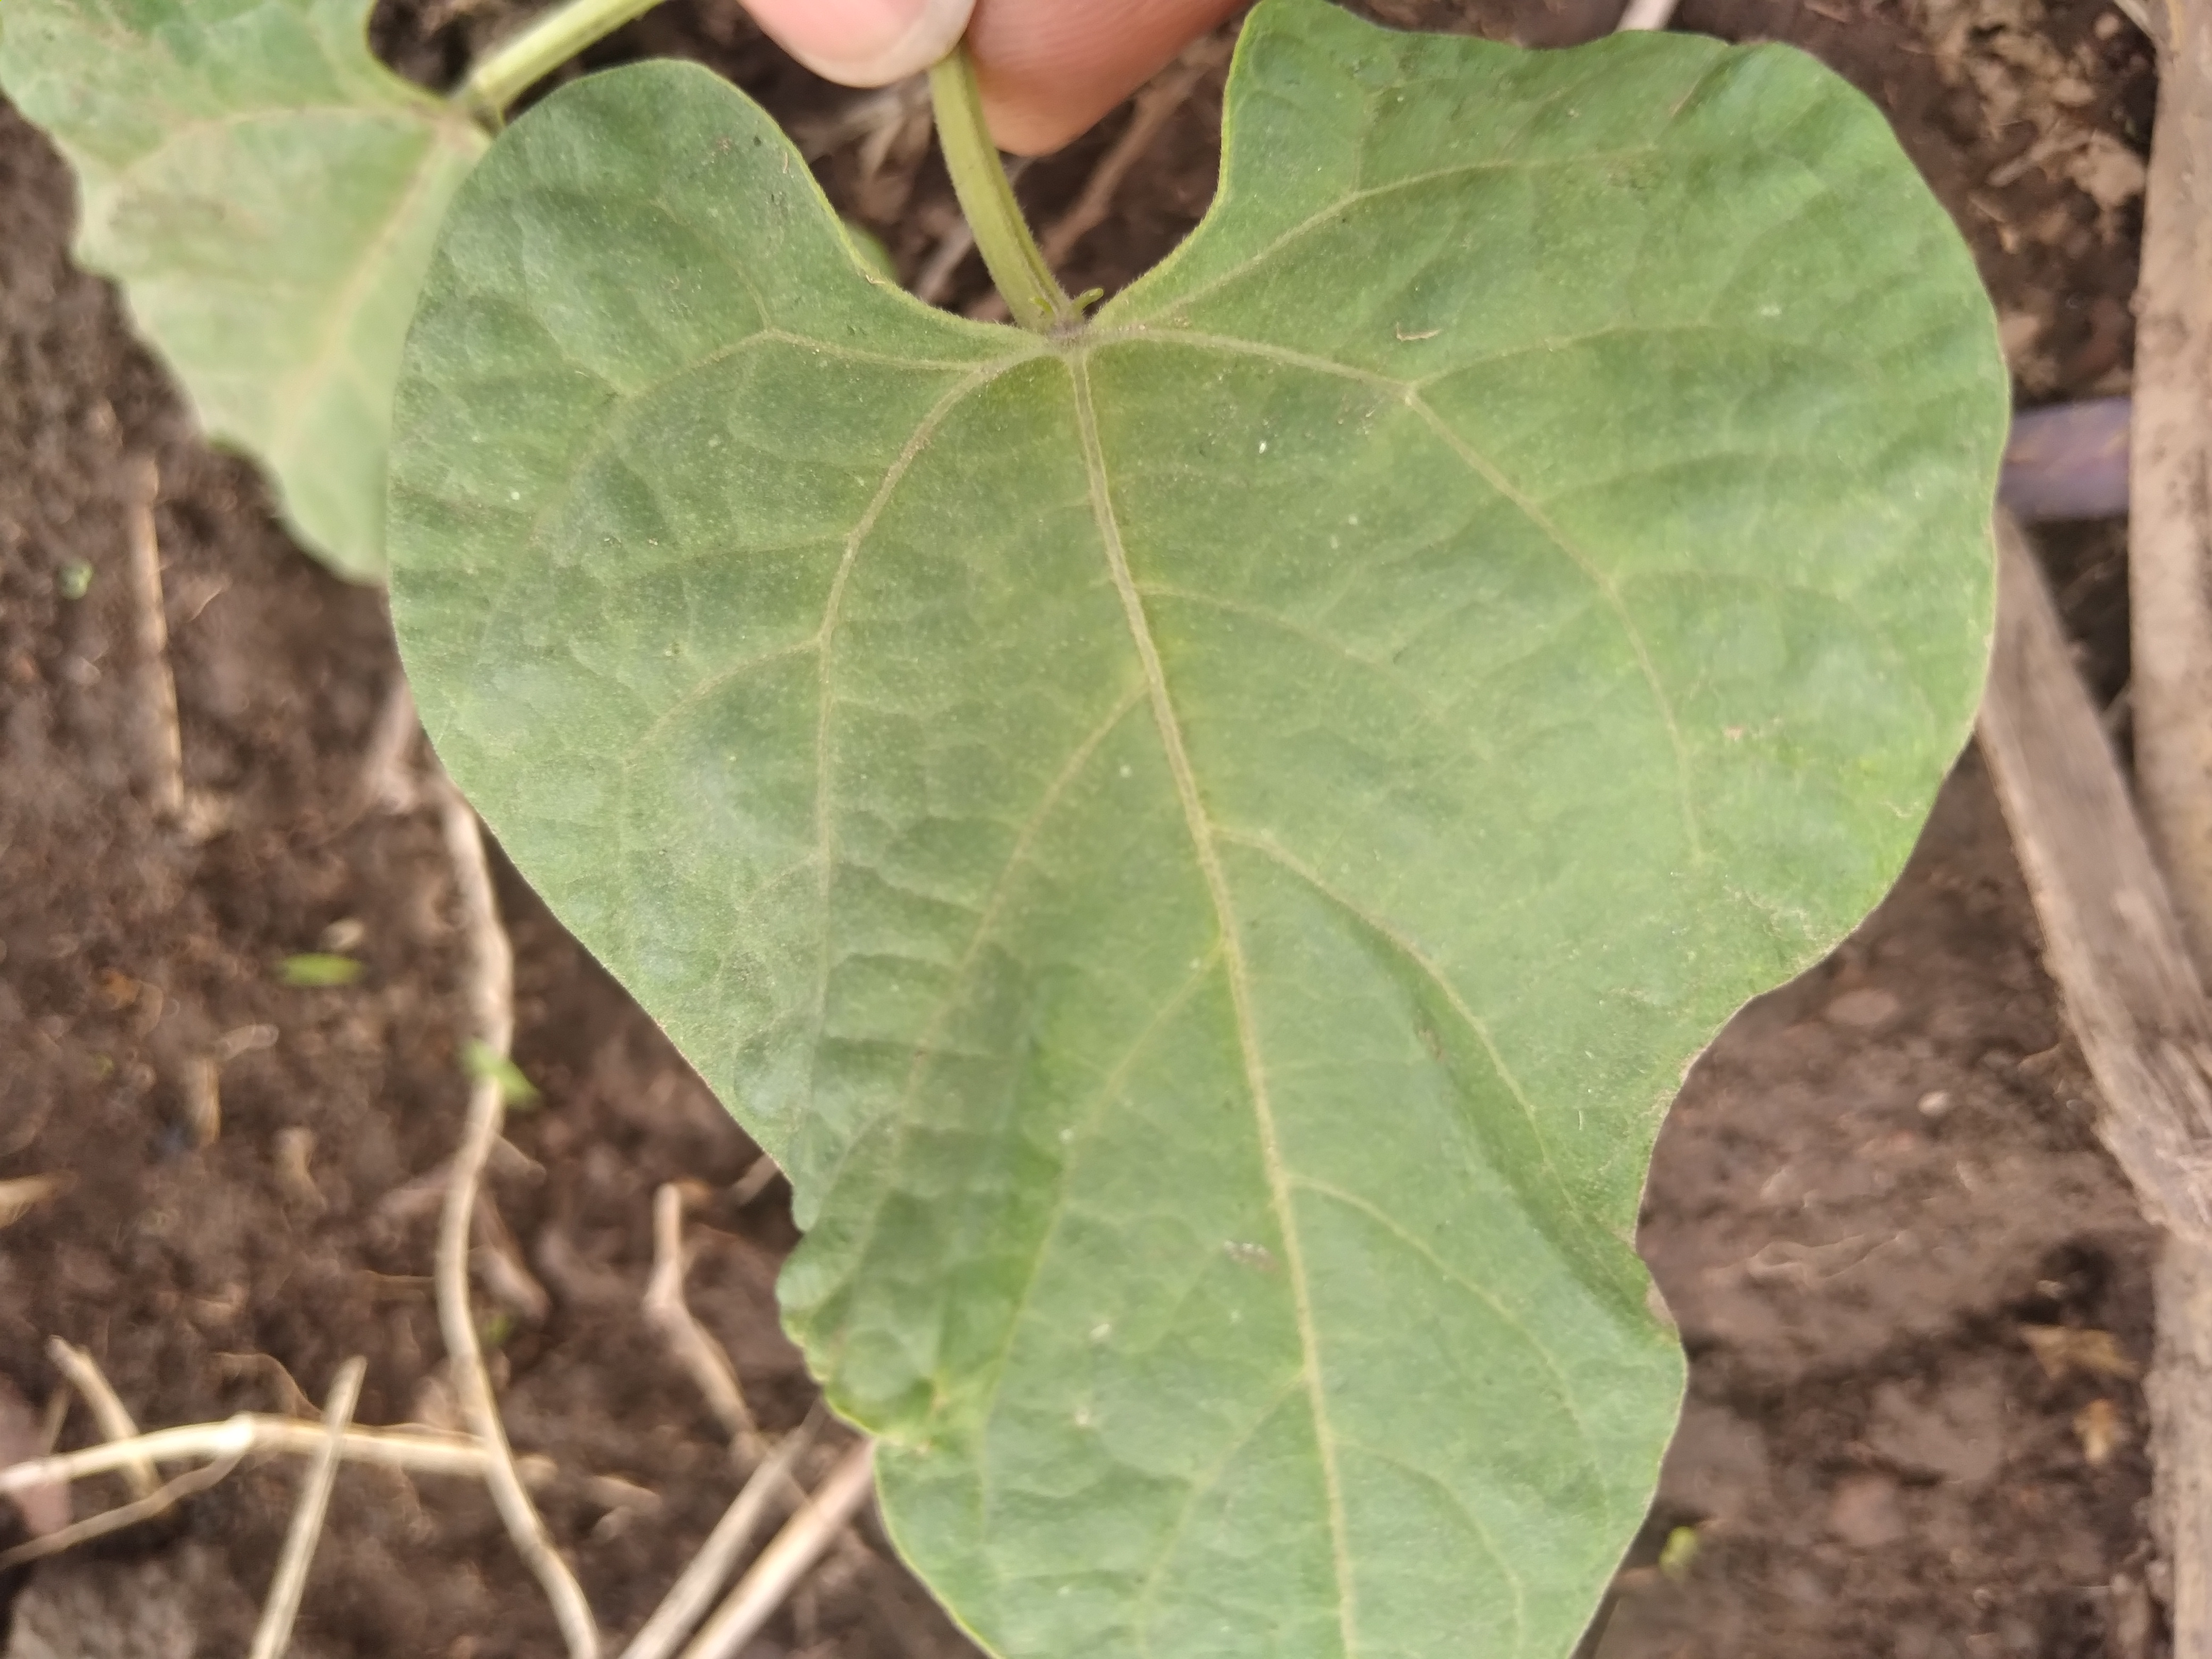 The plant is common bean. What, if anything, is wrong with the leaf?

healthy
